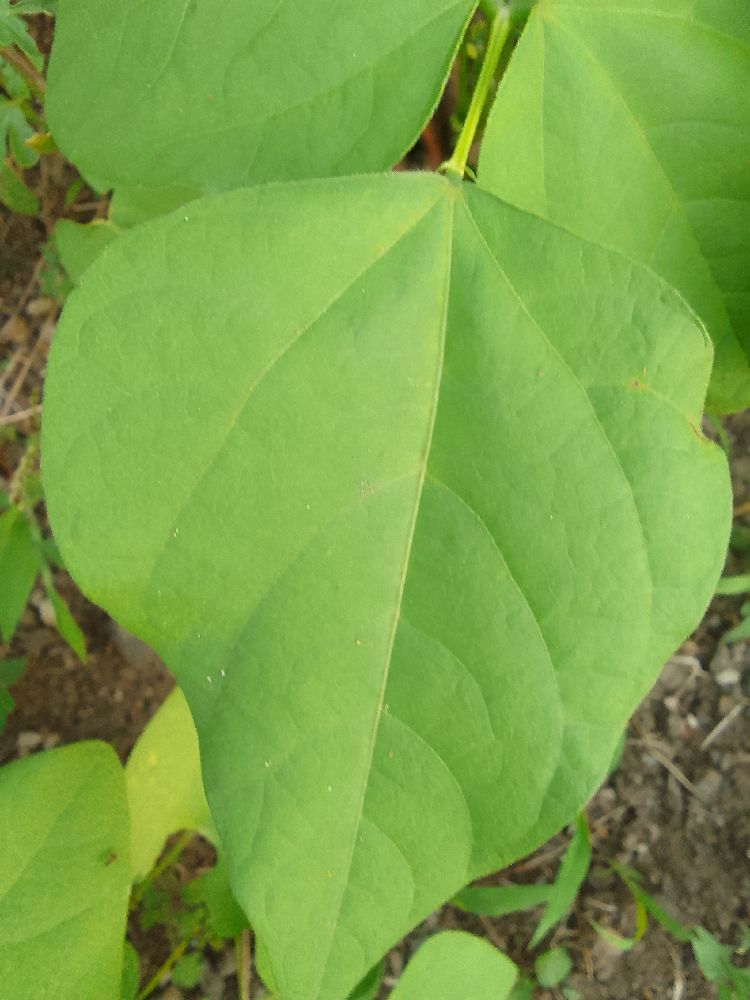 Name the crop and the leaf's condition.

common bean, healthy
